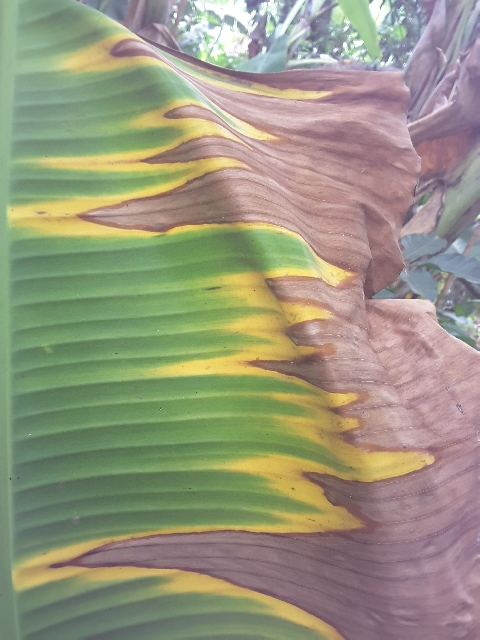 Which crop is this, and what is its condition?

banana, fusarium wilt race 1
